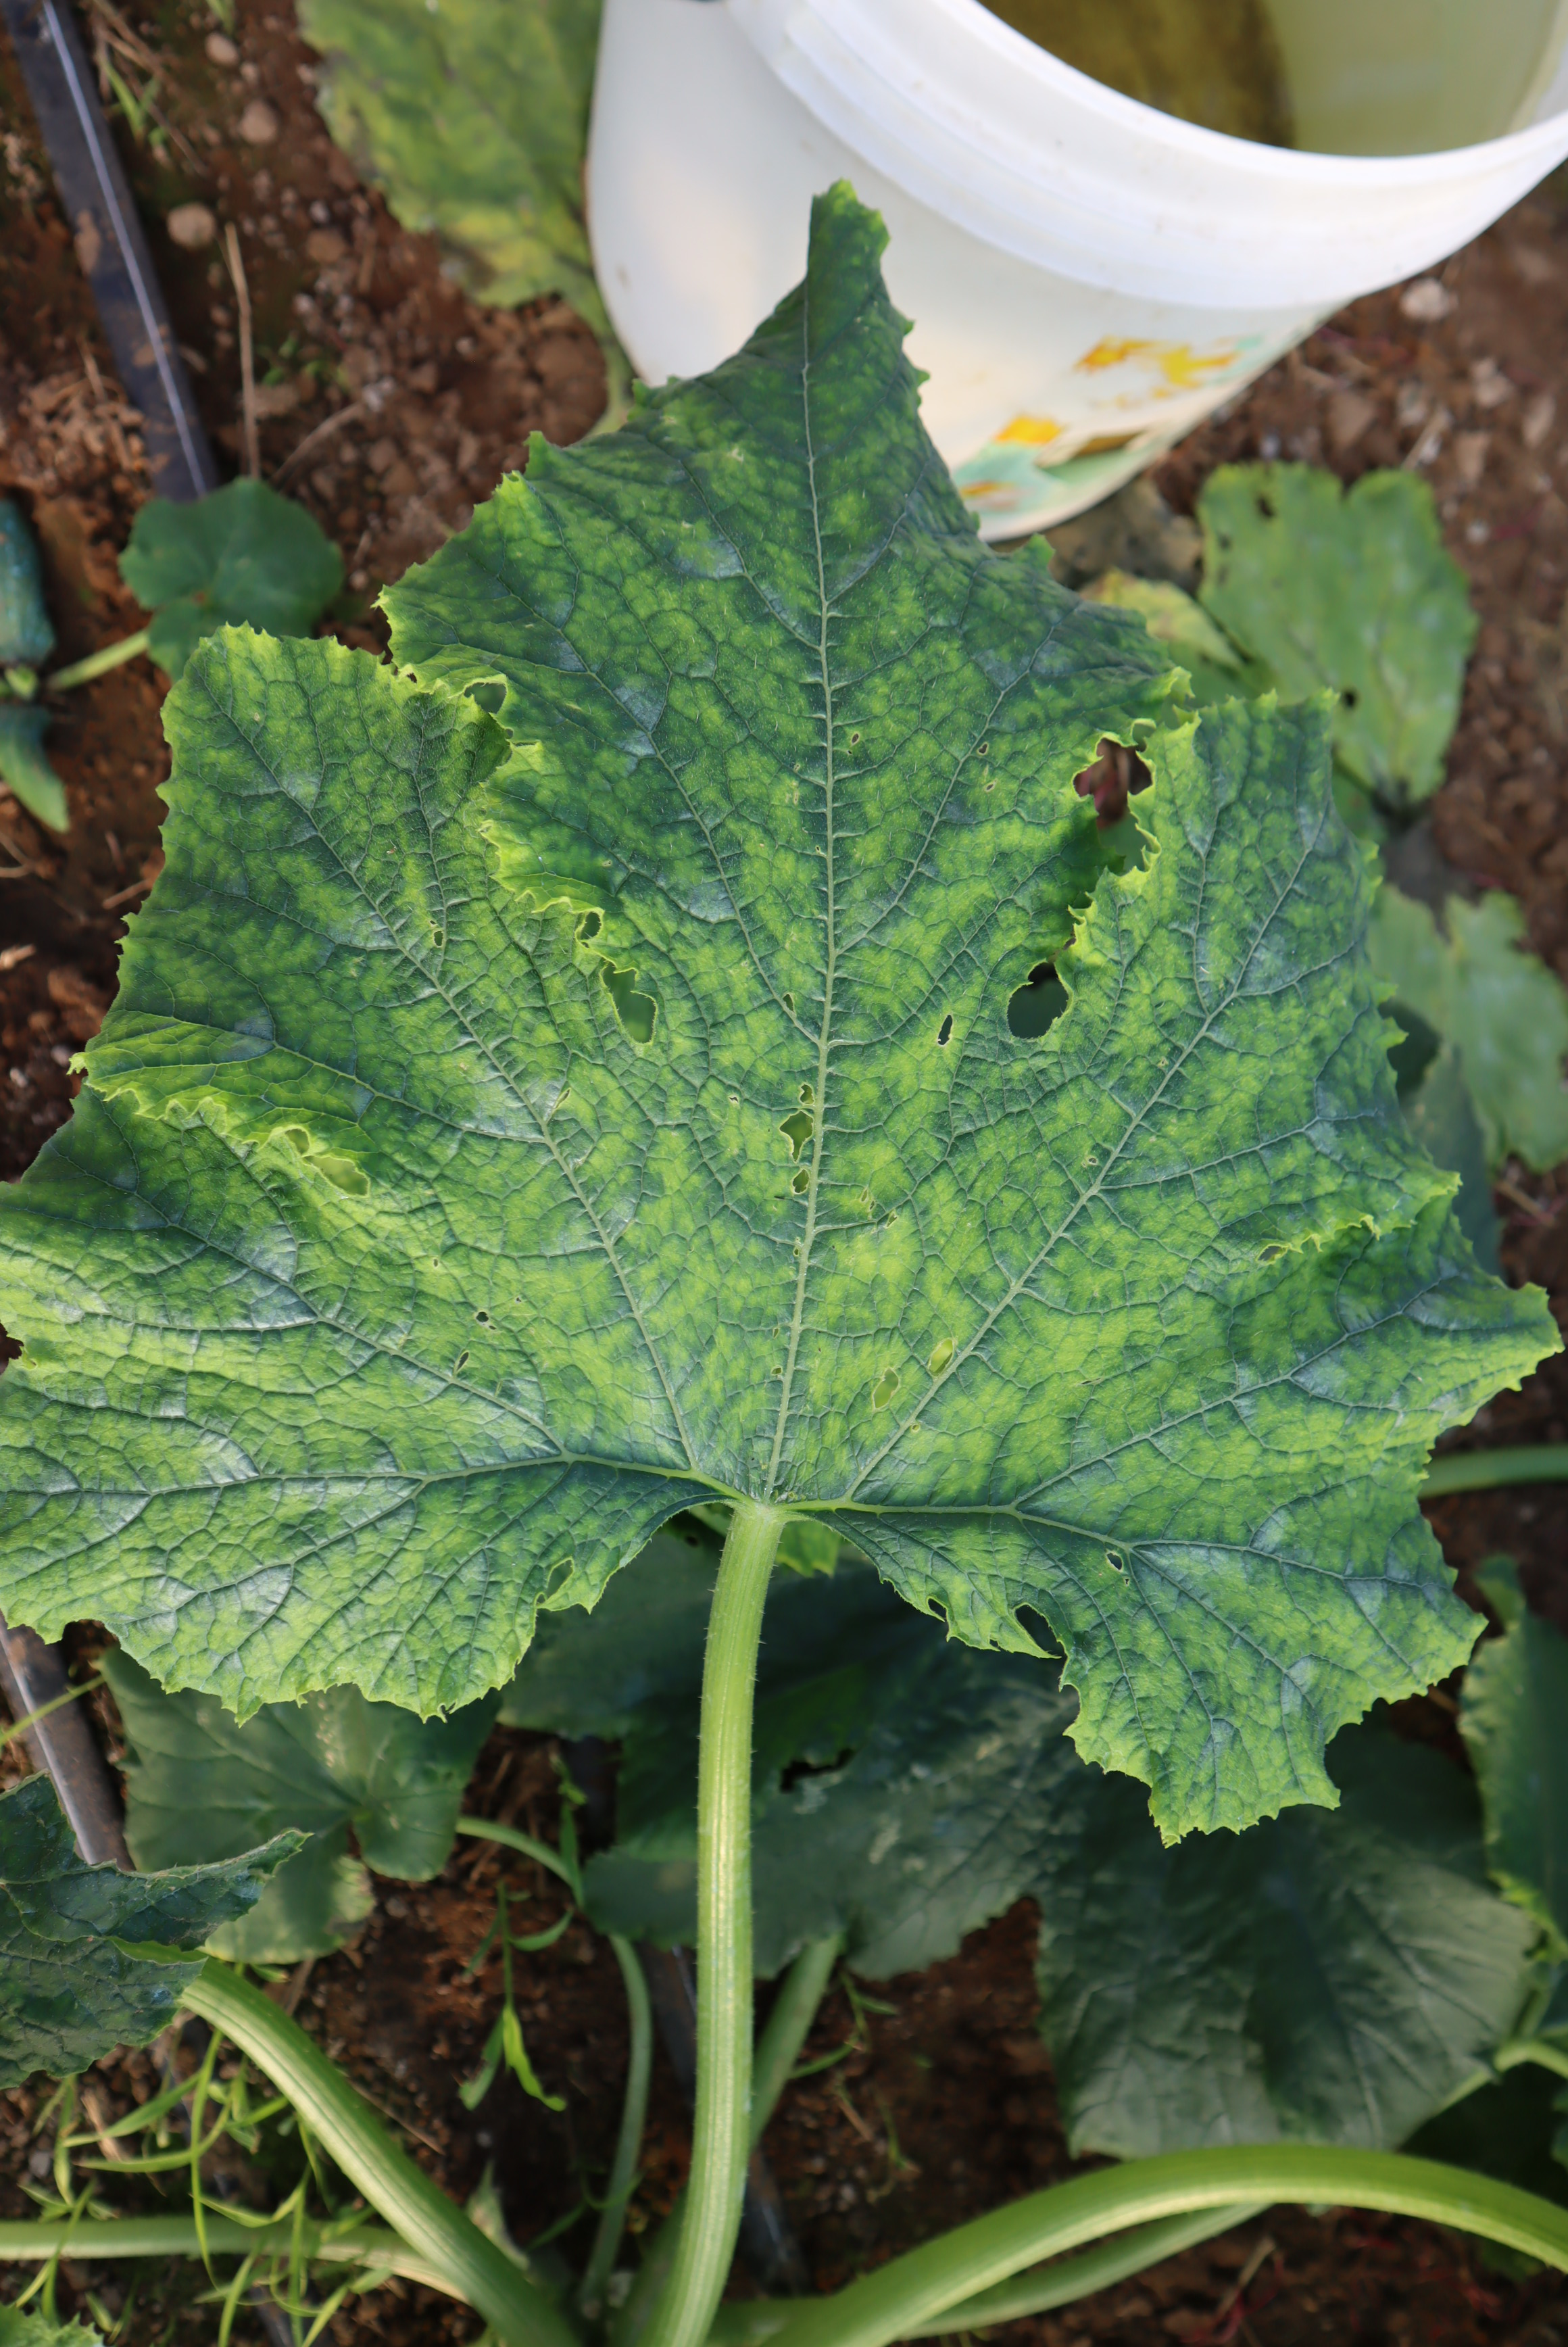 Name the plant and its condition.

zucchini, virosis
